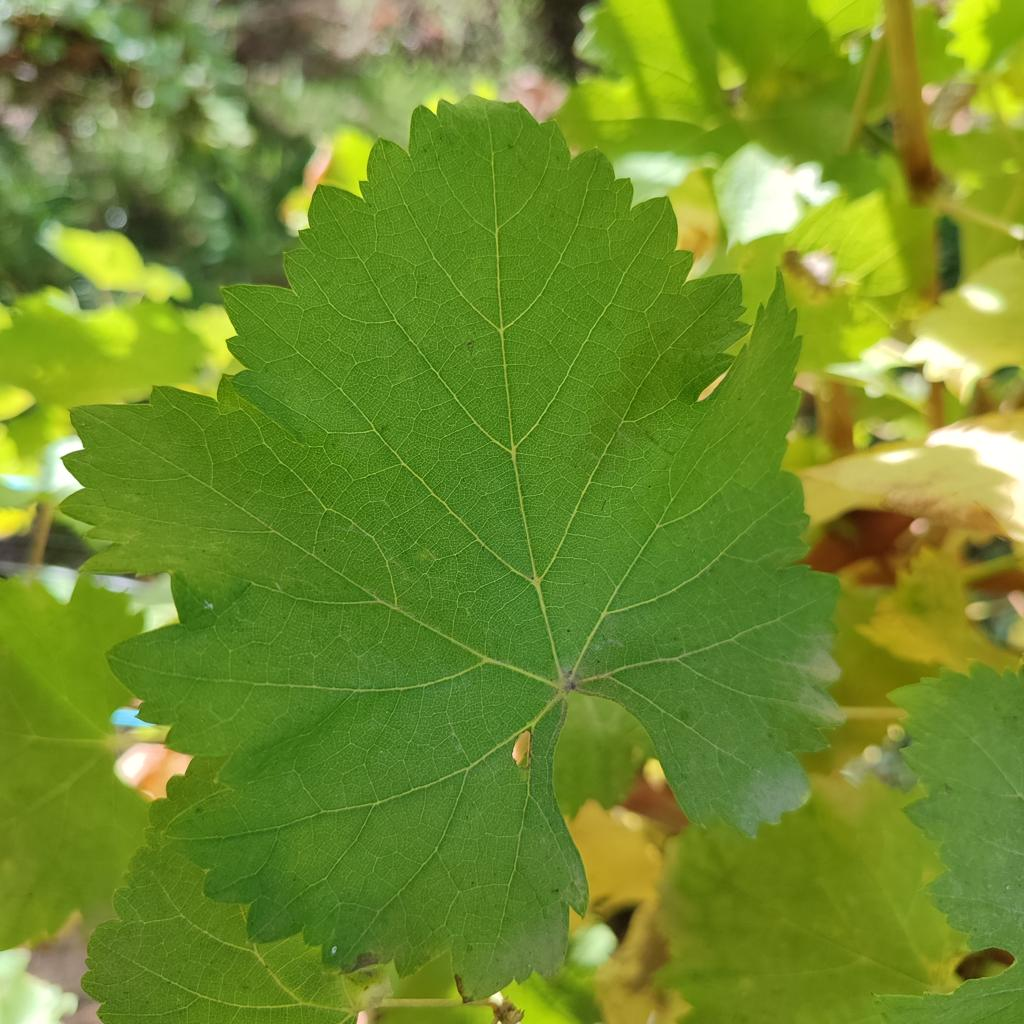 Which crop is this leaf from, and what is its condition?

grapevine, powdery mildew
